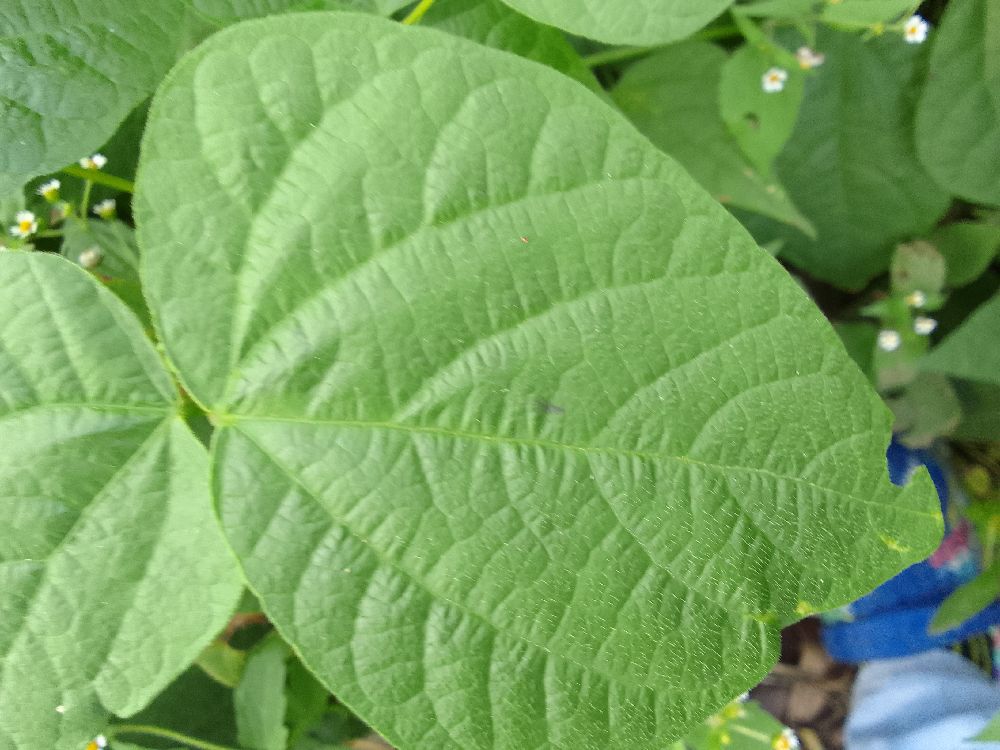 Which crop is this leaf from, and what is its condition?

common bean, healthy
